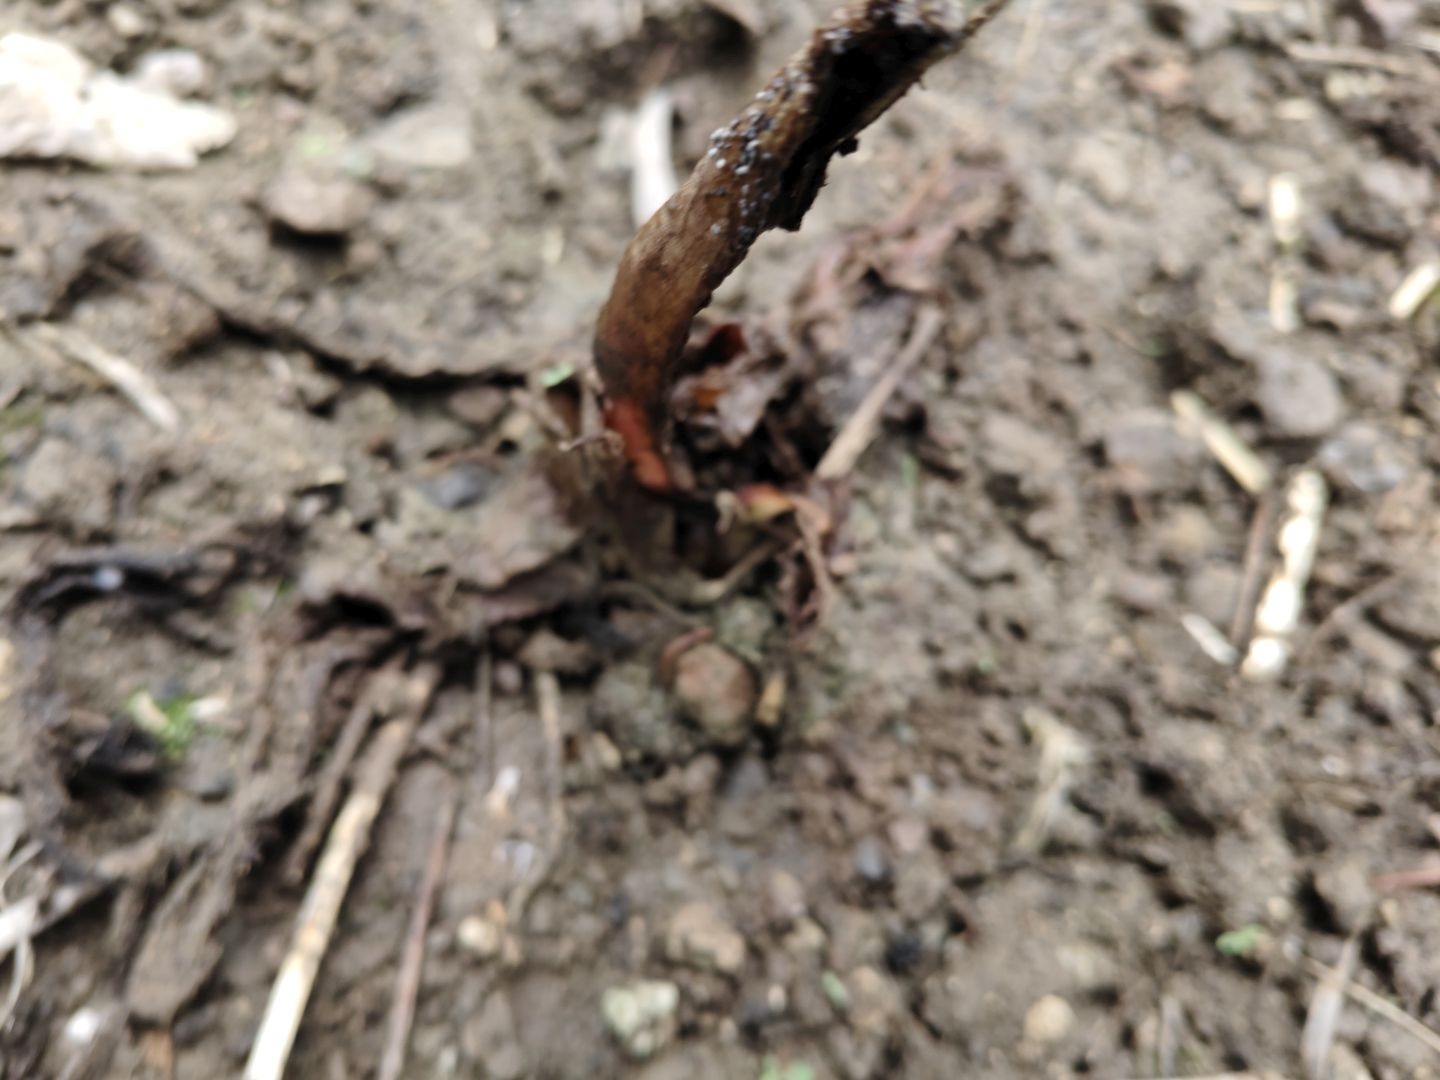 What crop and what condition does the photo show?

taro, root rot
